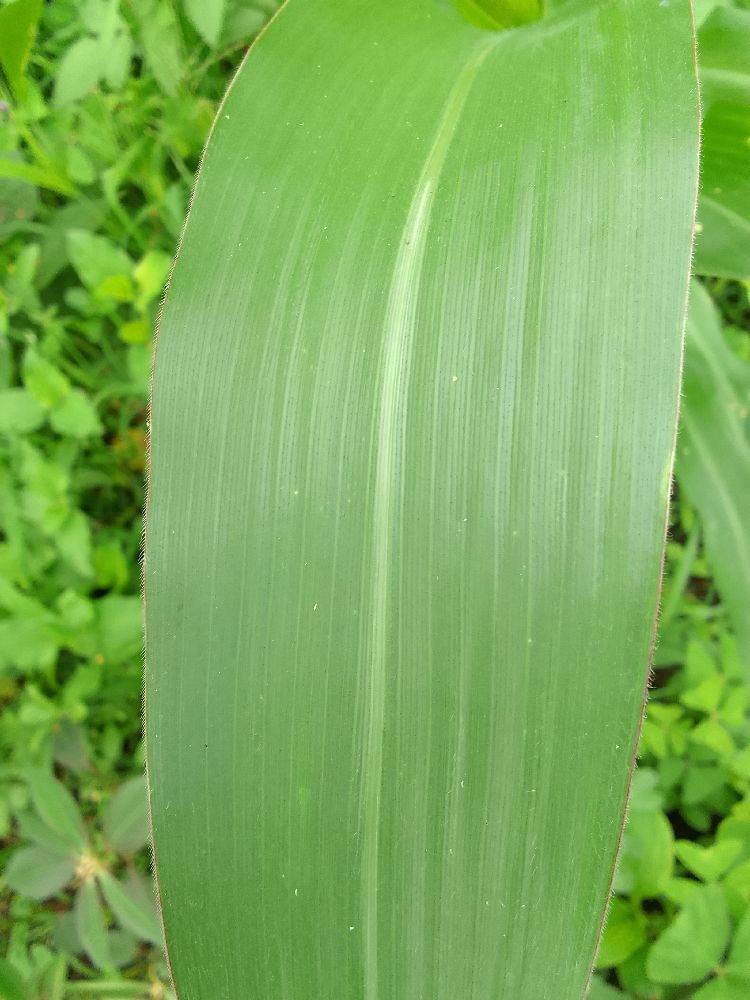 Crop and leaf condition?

maize, healthy
